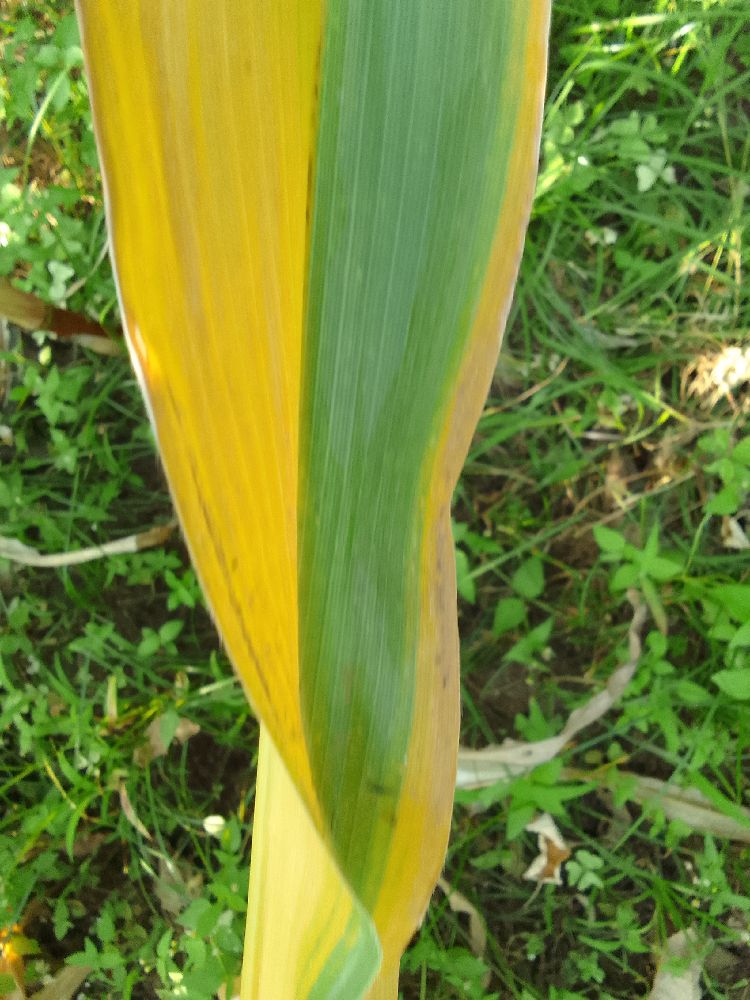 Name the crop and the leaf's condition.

maize, maize lethal necrosis
